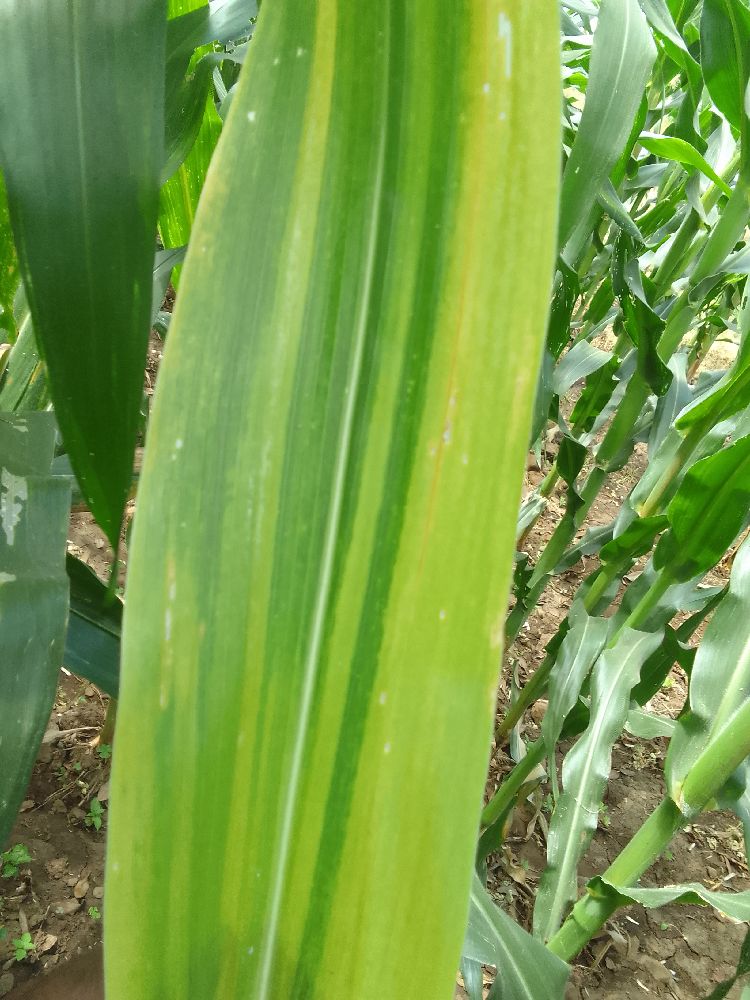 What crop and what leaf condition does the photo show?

maize, maize lethal necrosis
